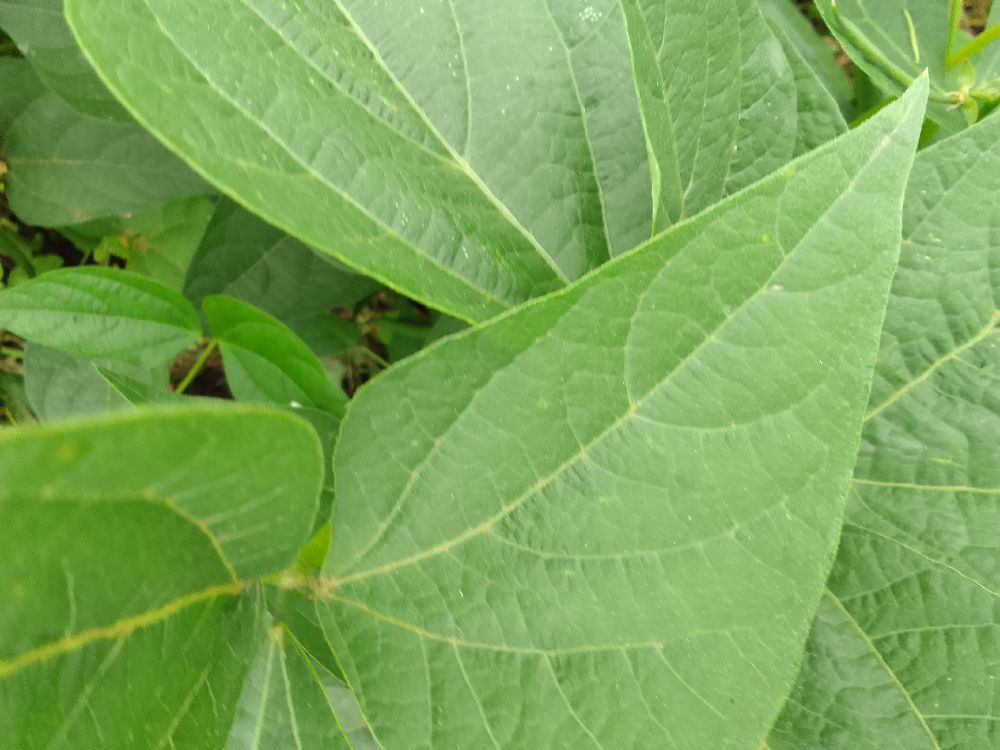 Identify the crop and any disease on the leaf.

common bean, healthy
